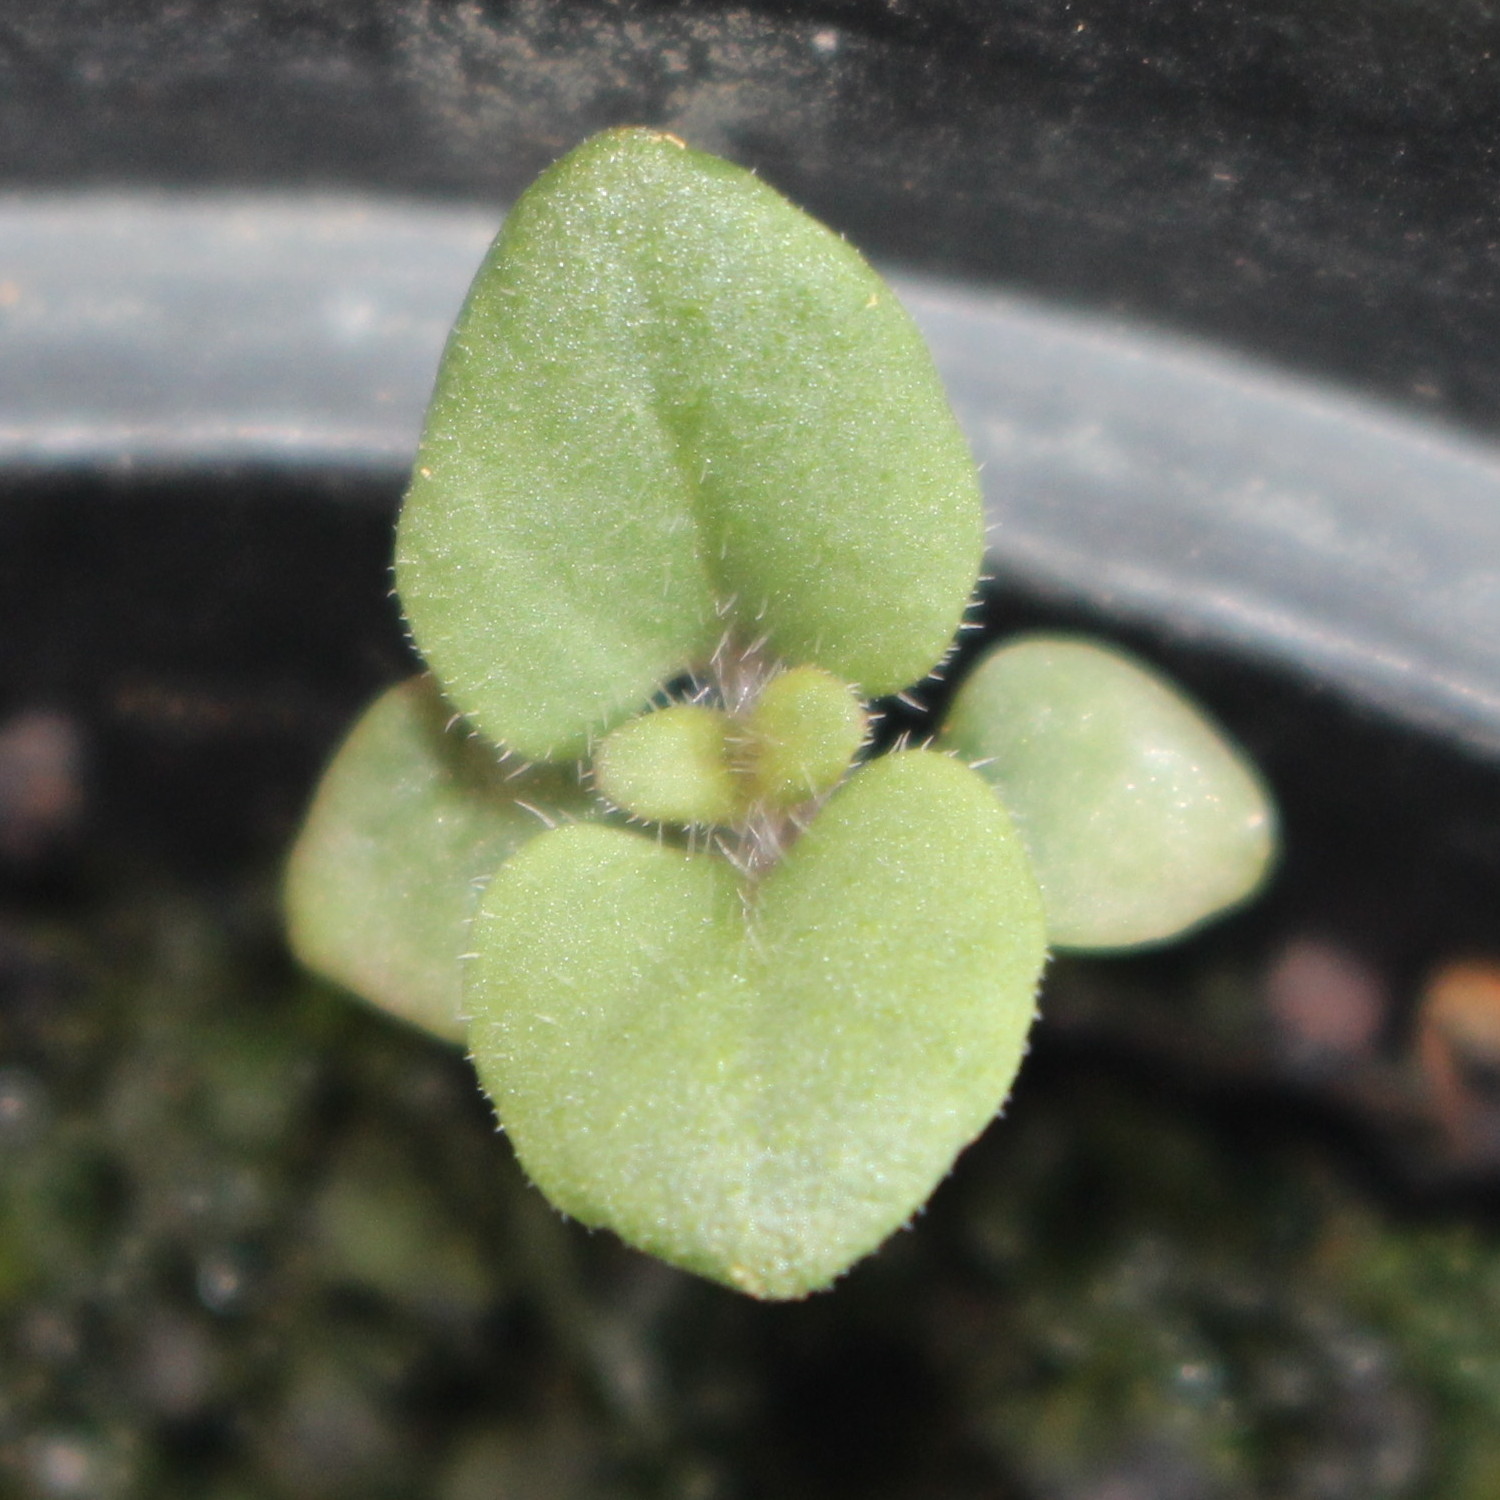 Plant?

Veronica persica
